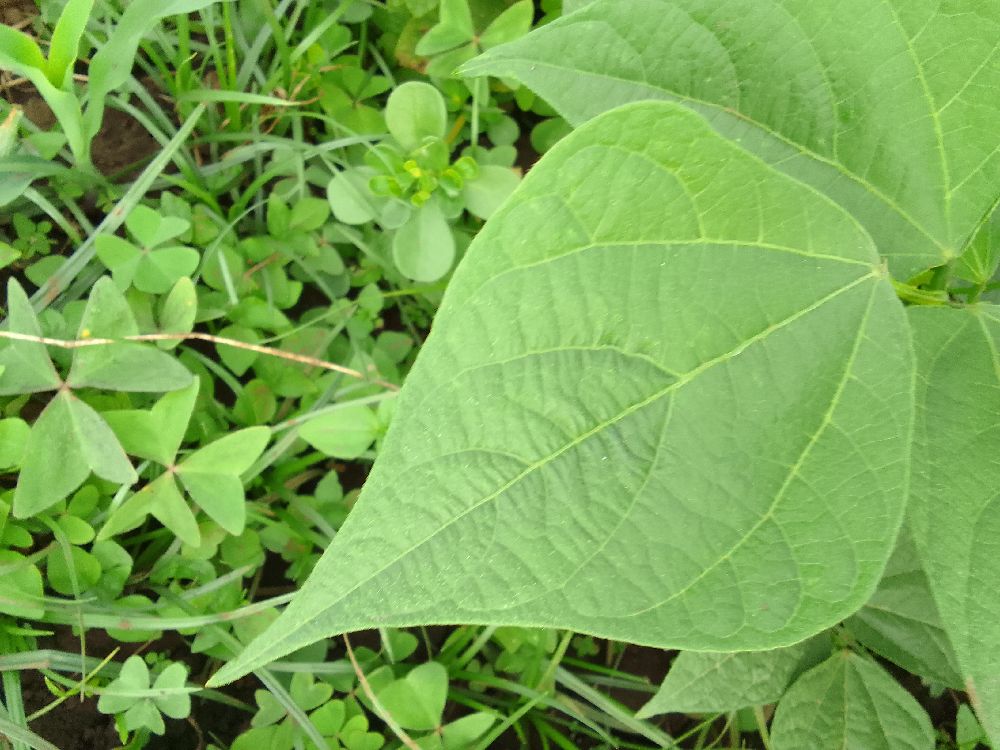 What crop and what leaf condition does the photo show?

common bean, healthy
